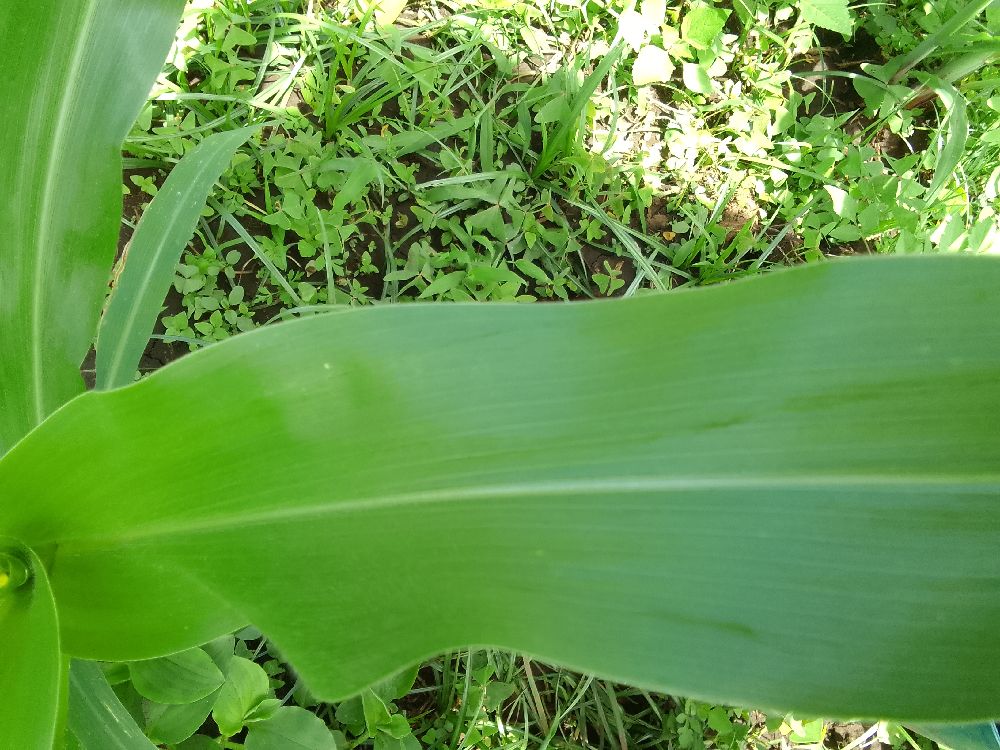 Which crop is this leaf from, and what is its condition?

maize, healthy
